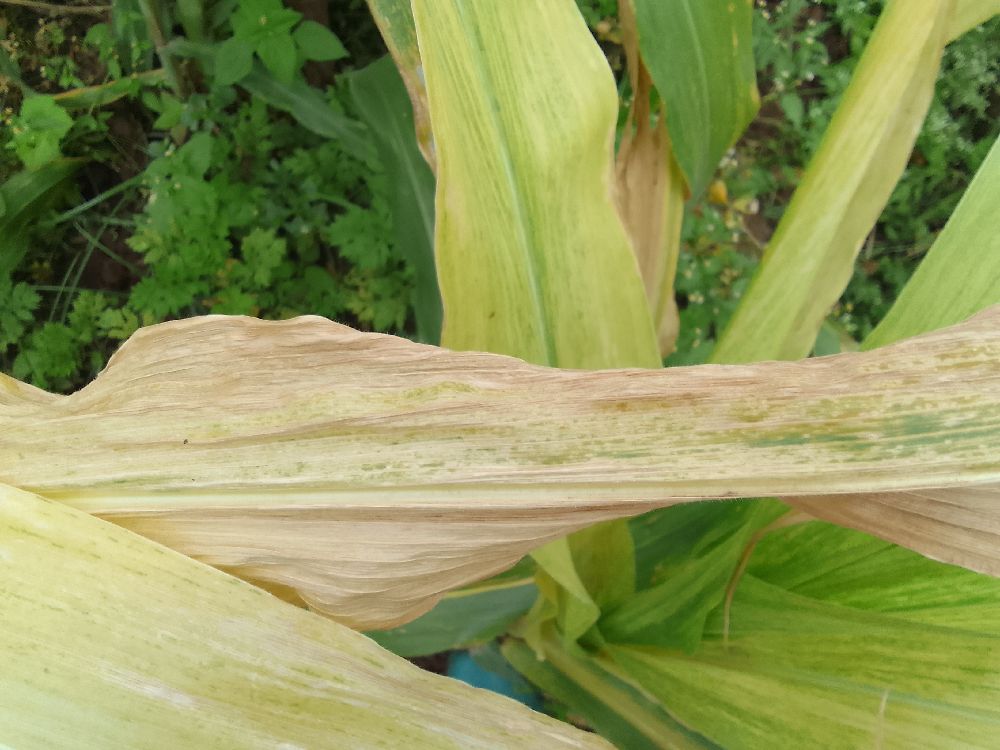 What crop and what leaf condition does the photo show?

maize, maize lethal necrosis
